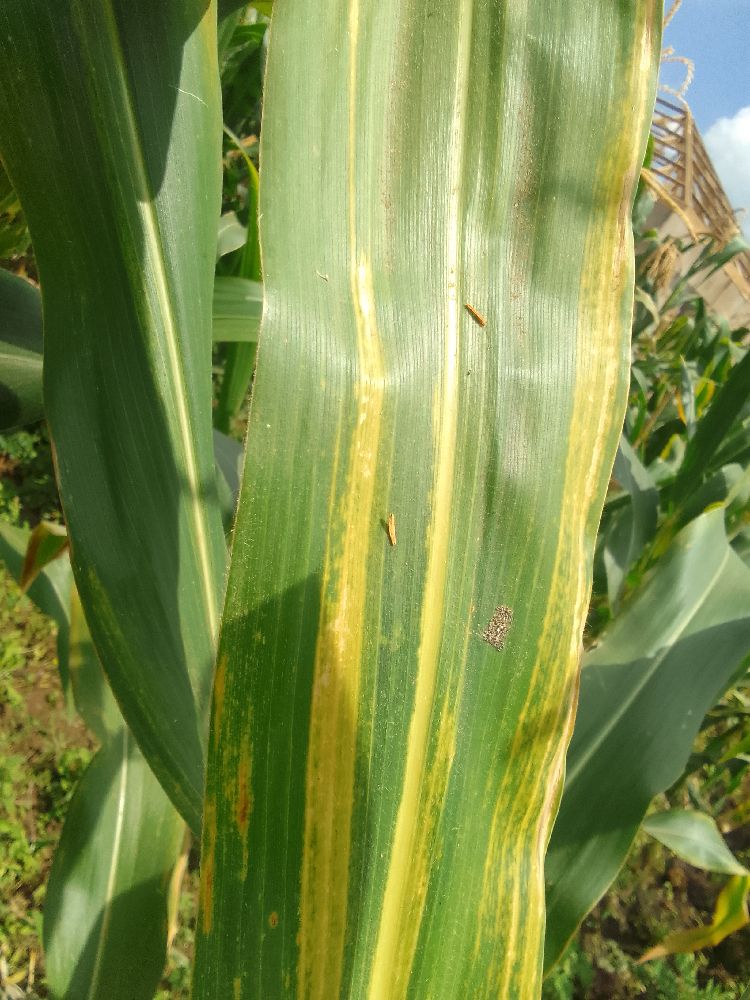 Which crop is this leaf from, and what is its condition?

maize, maize lethal necrosis
